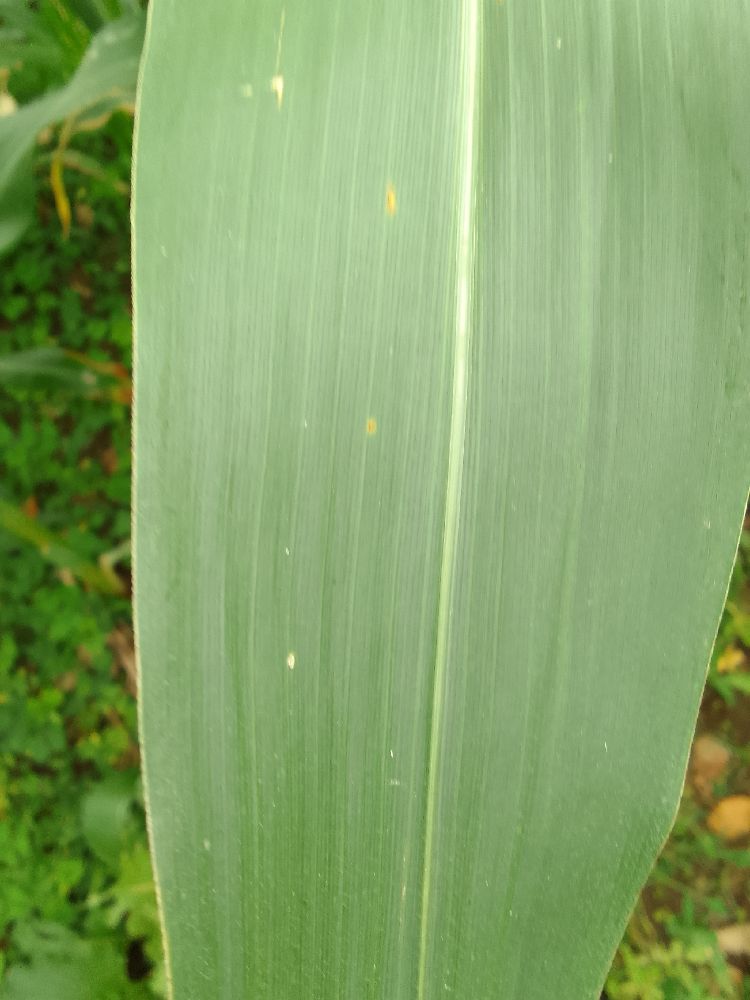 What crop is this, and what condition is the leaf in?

maize, healthy
